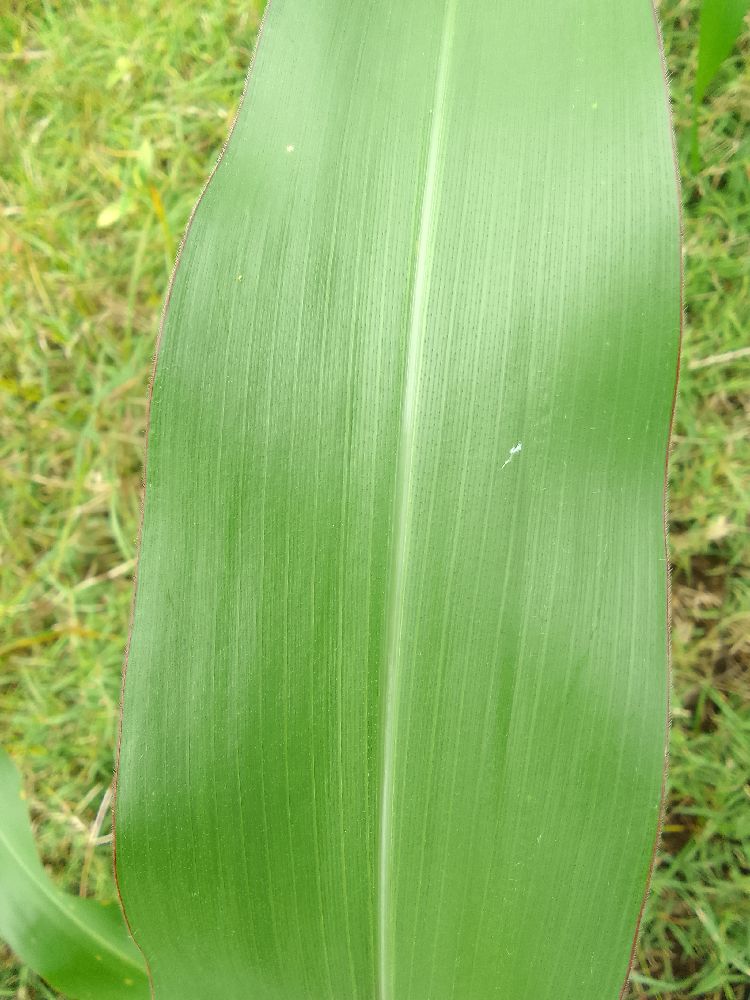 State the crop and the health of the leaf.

maize, healthy
